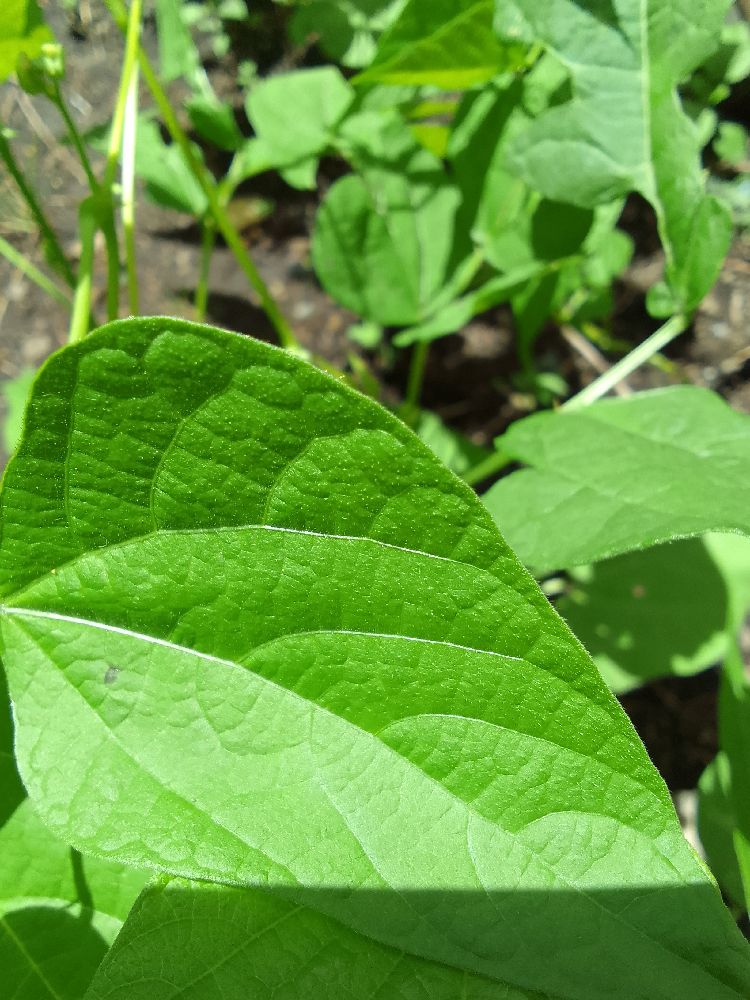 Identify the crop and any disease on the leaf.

common bean, healthy
